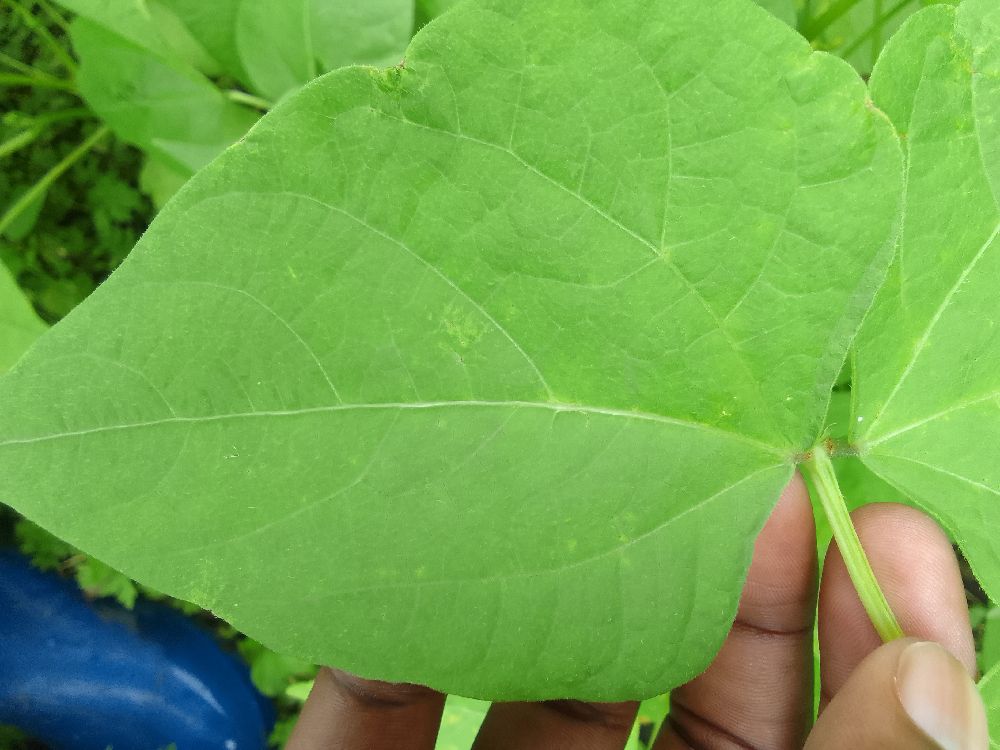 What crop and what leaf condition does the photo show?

common bean, healthy
